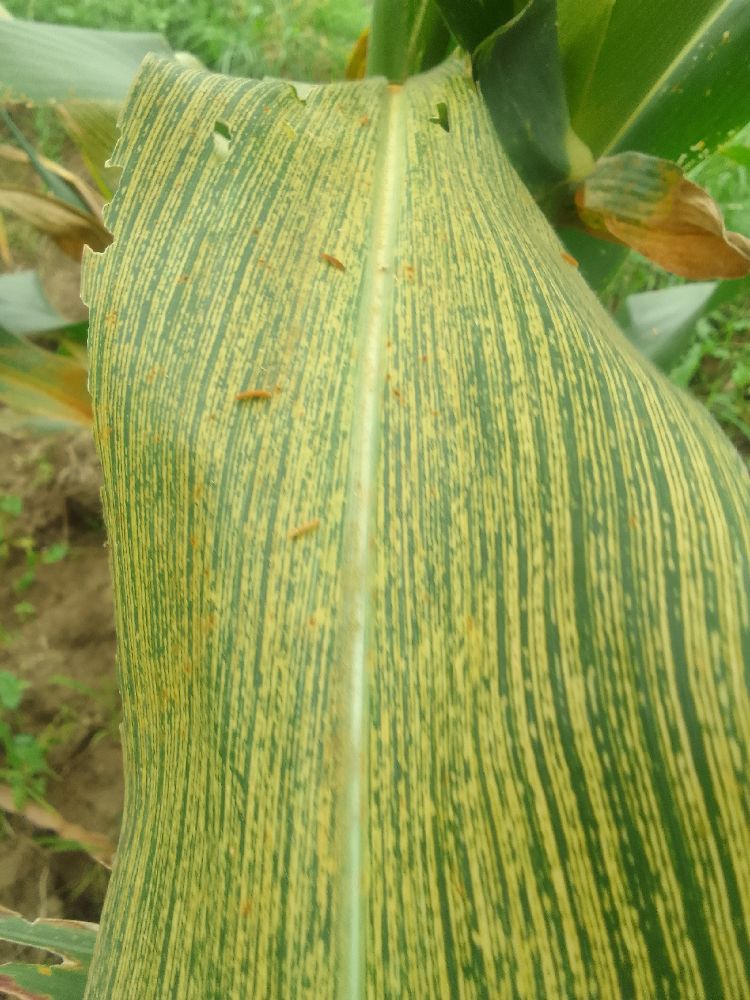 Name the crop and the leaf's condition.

maize, maize streak virus
